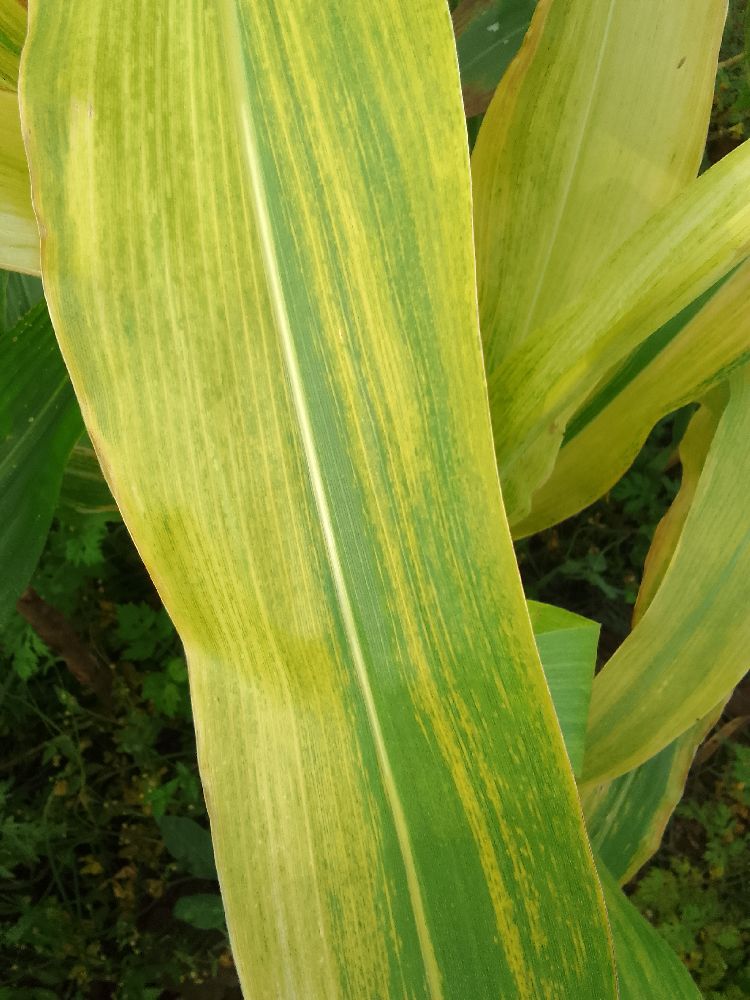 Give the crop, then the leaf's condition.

maize, maize lethal necrosis
